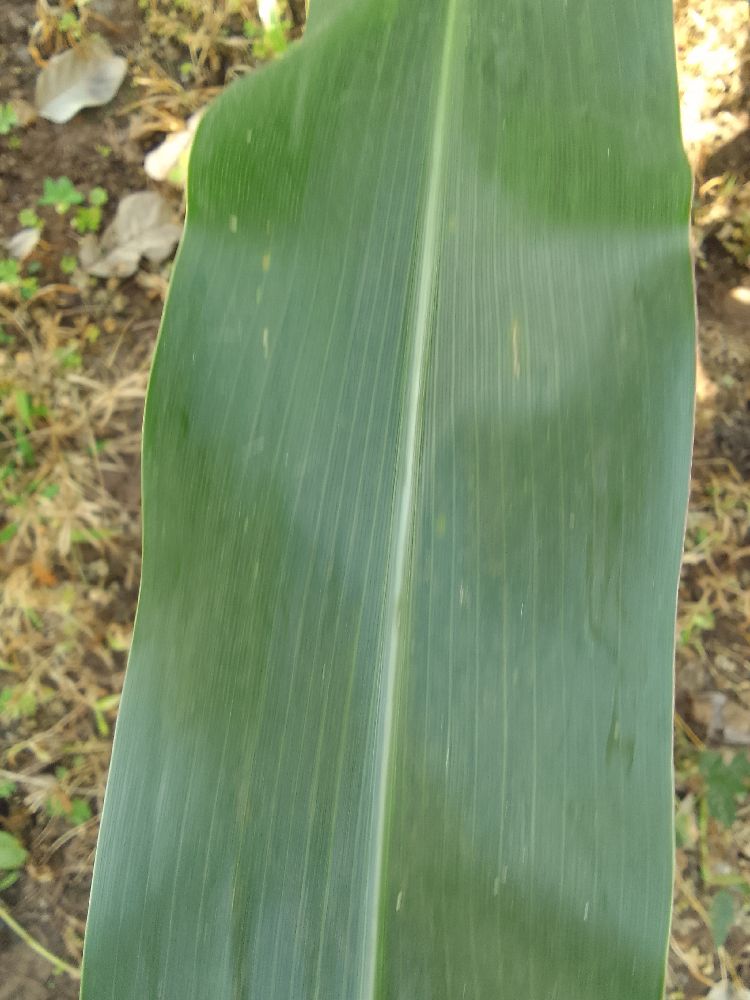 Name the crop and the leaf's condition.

maize, healthy
